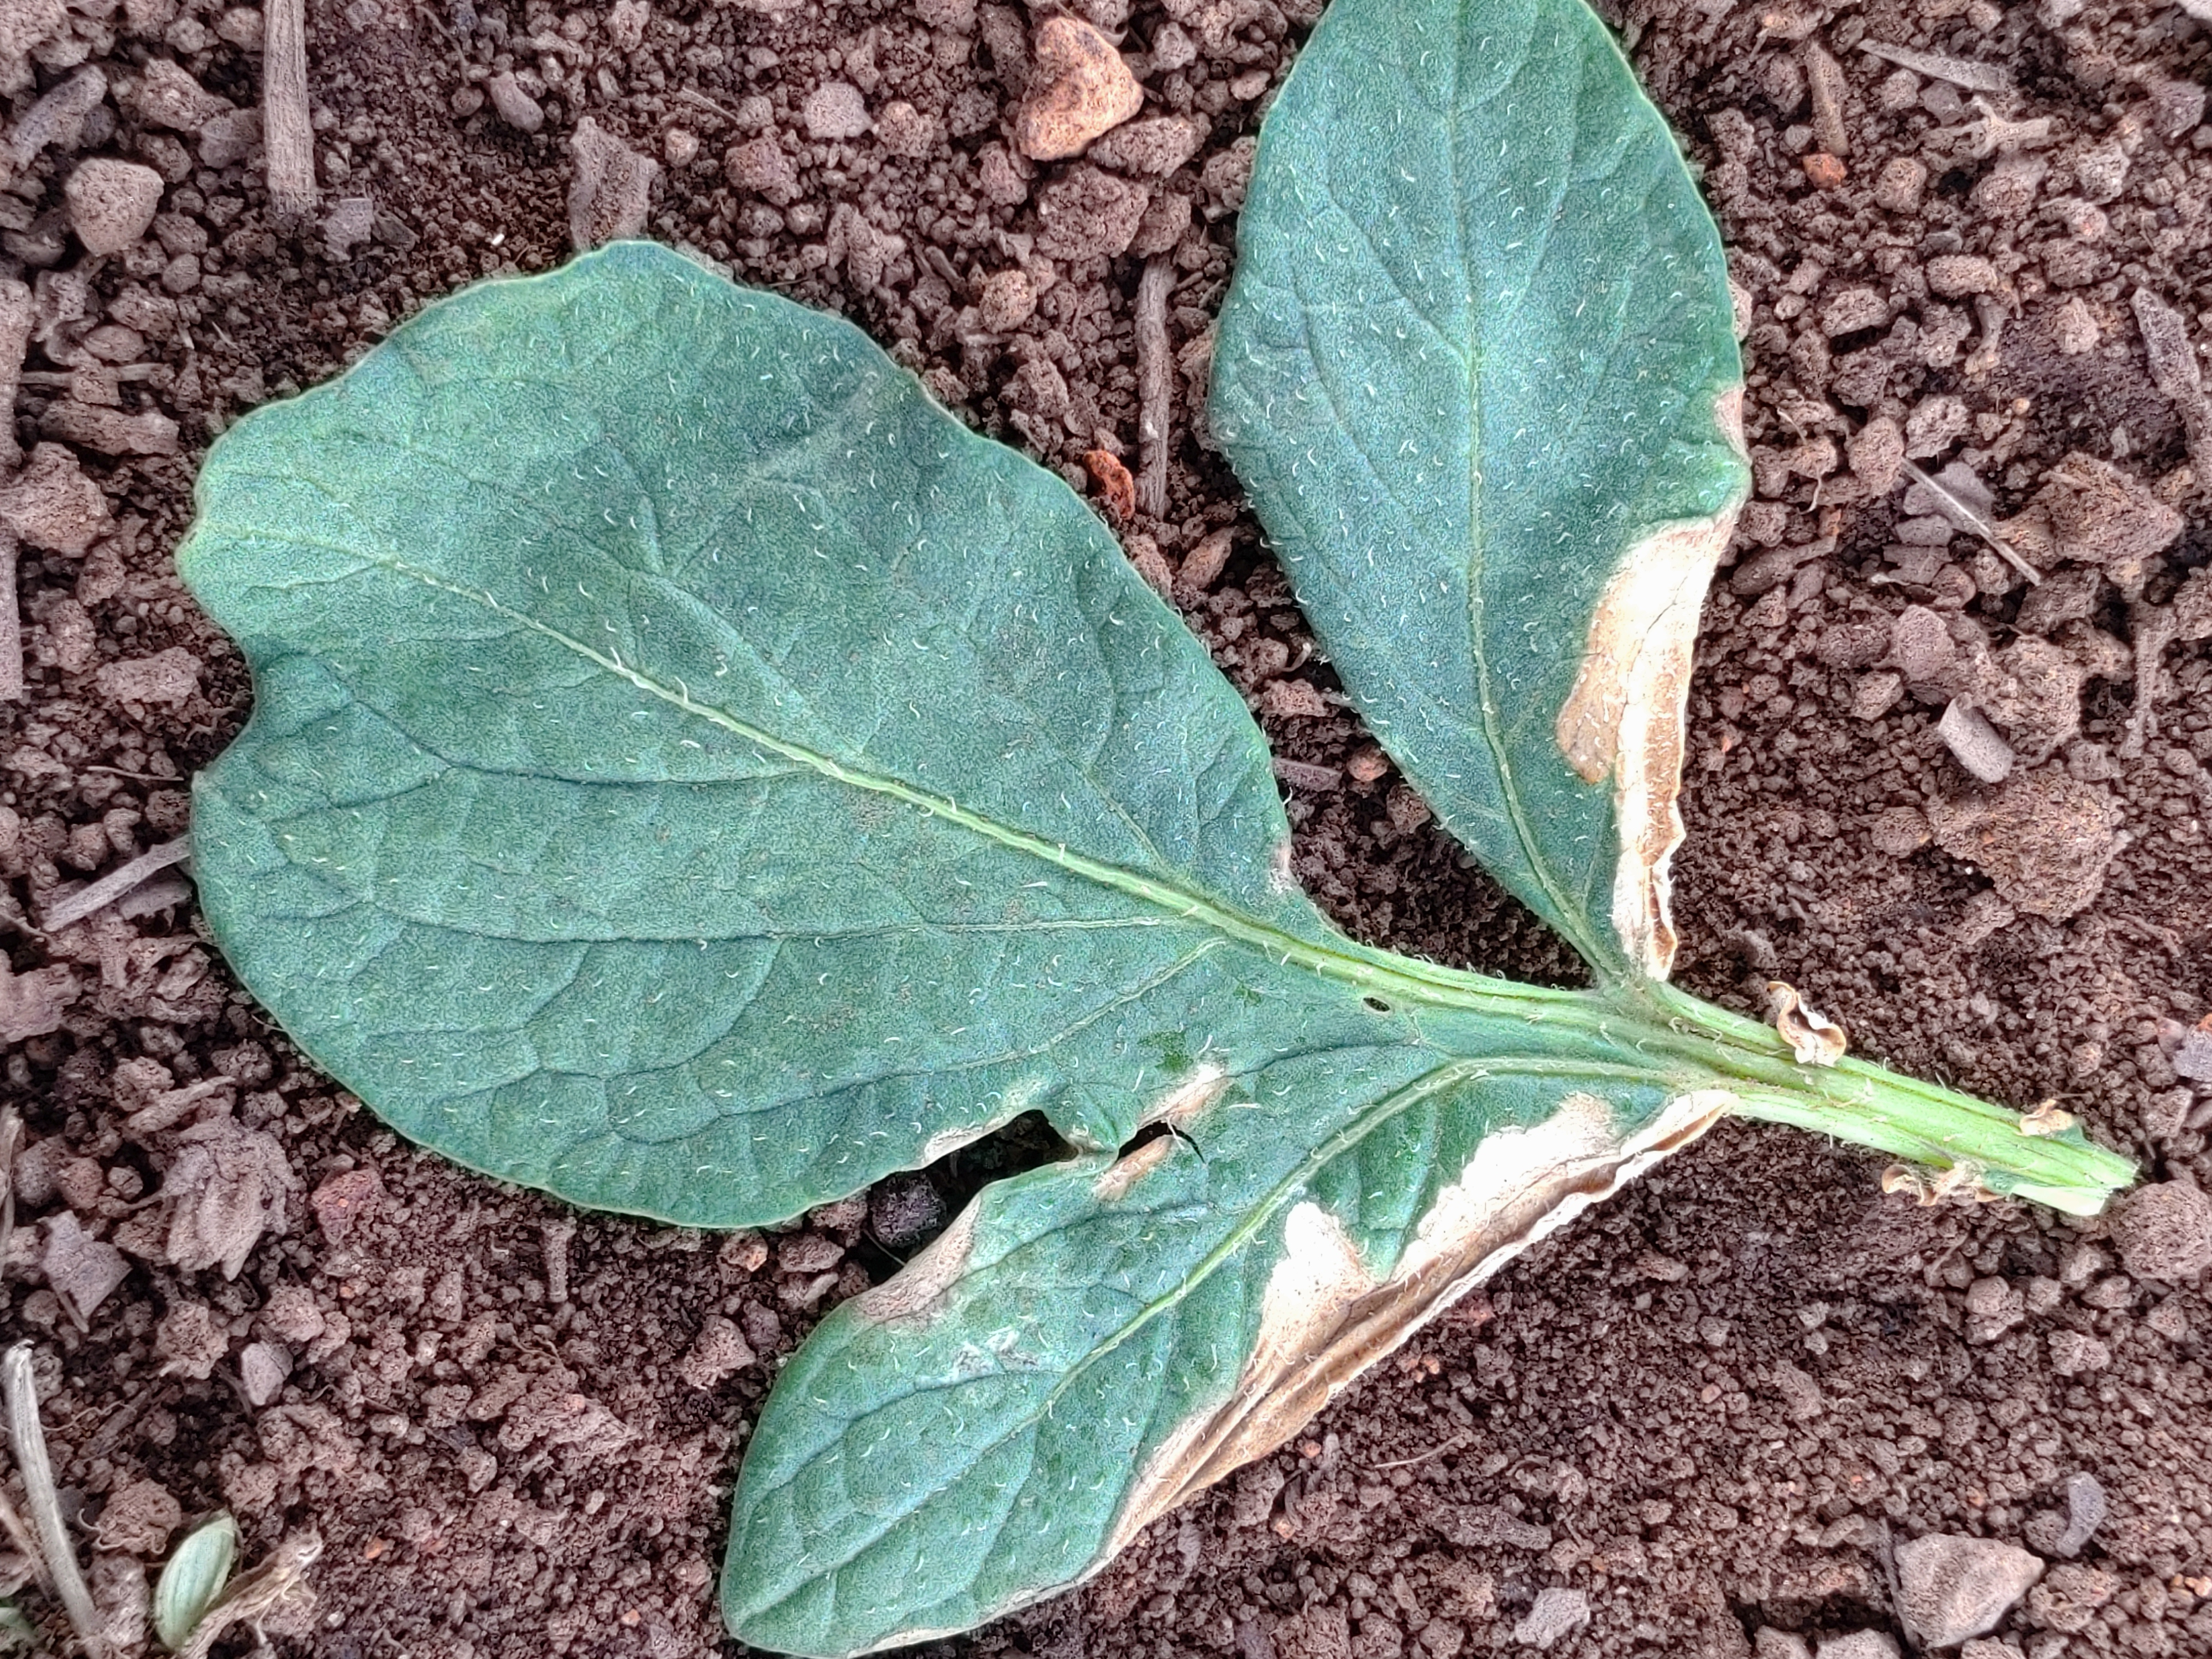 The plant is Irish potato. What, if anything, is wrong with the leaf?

early blight
